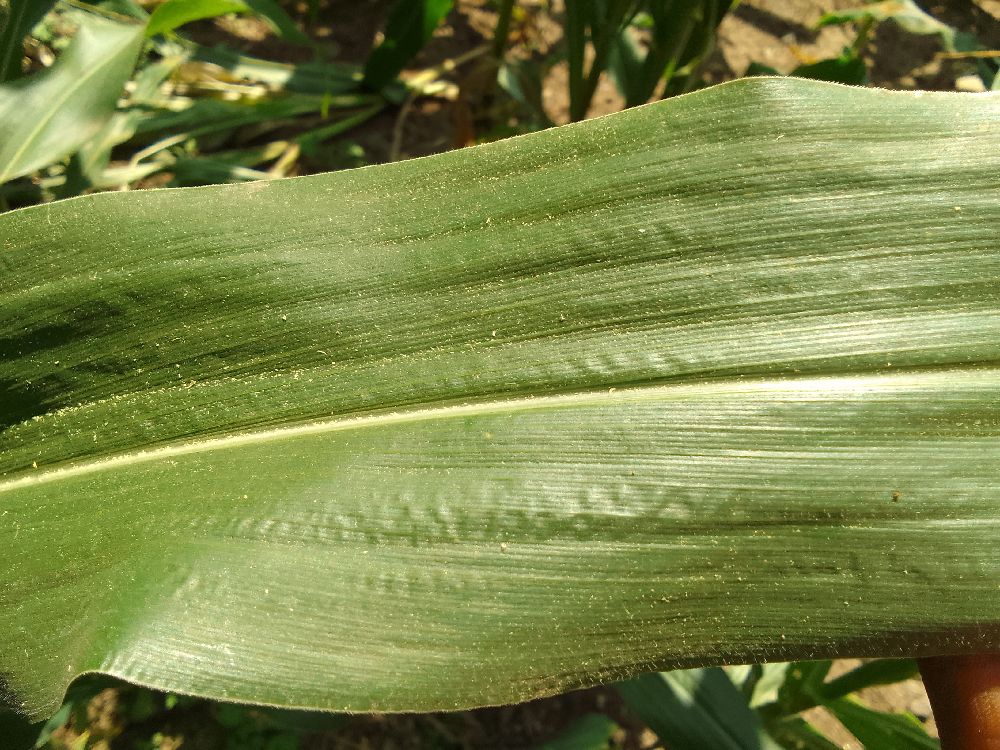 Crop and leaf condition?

maize, healthy
